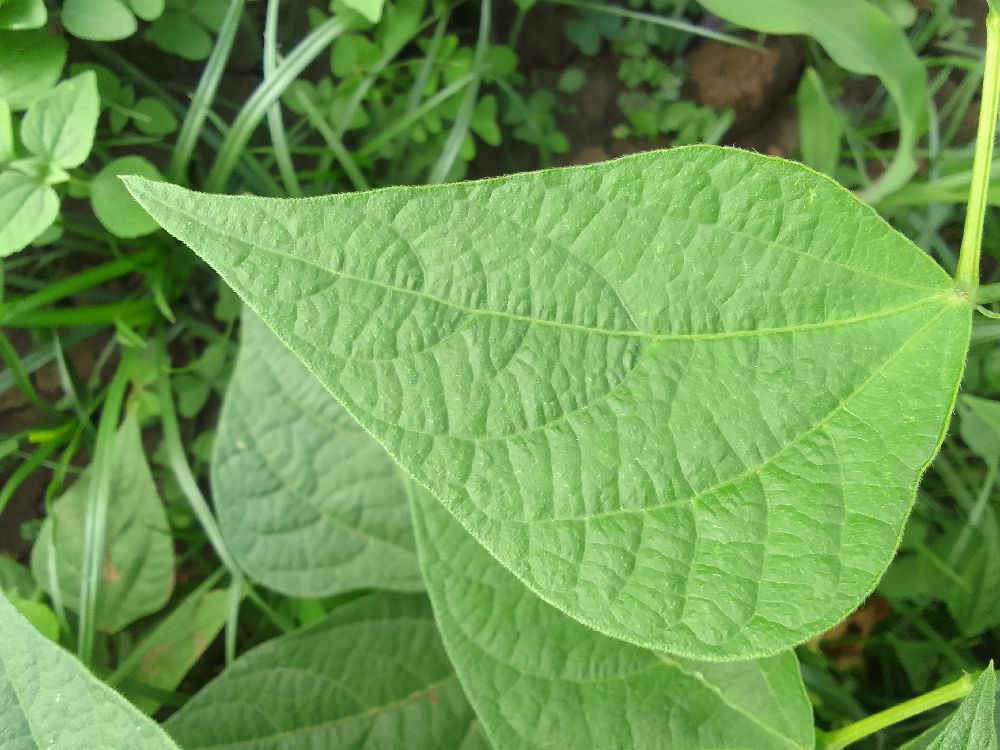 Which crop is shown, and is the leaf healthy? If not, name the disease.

common bean, healthy
